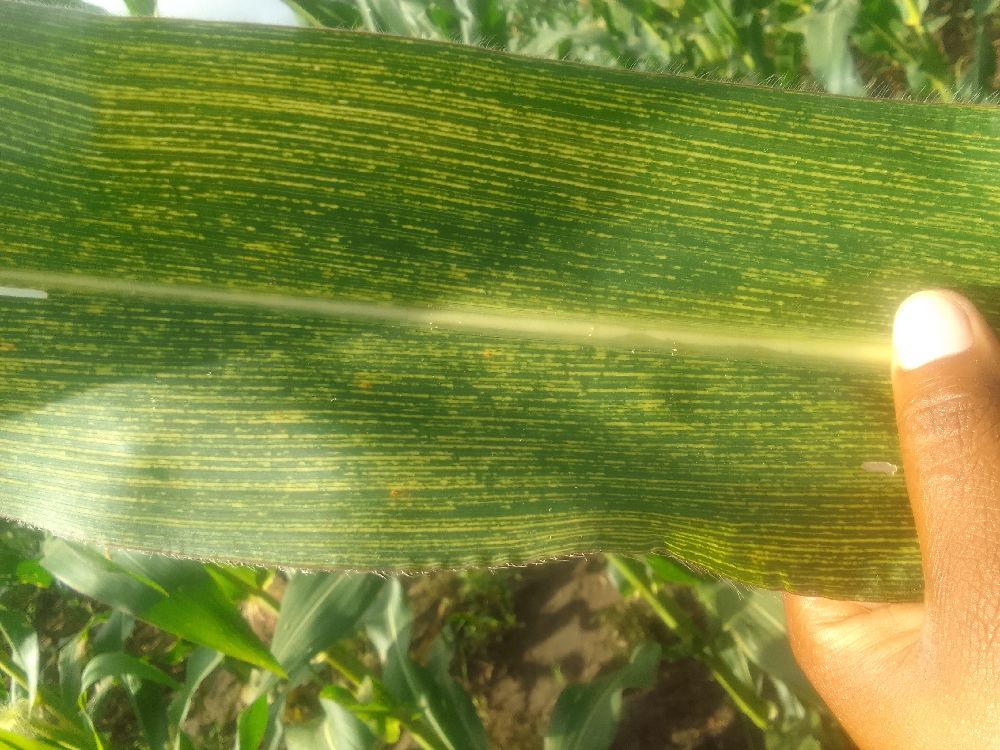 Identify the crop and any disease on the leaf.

maize, maize streak virus
